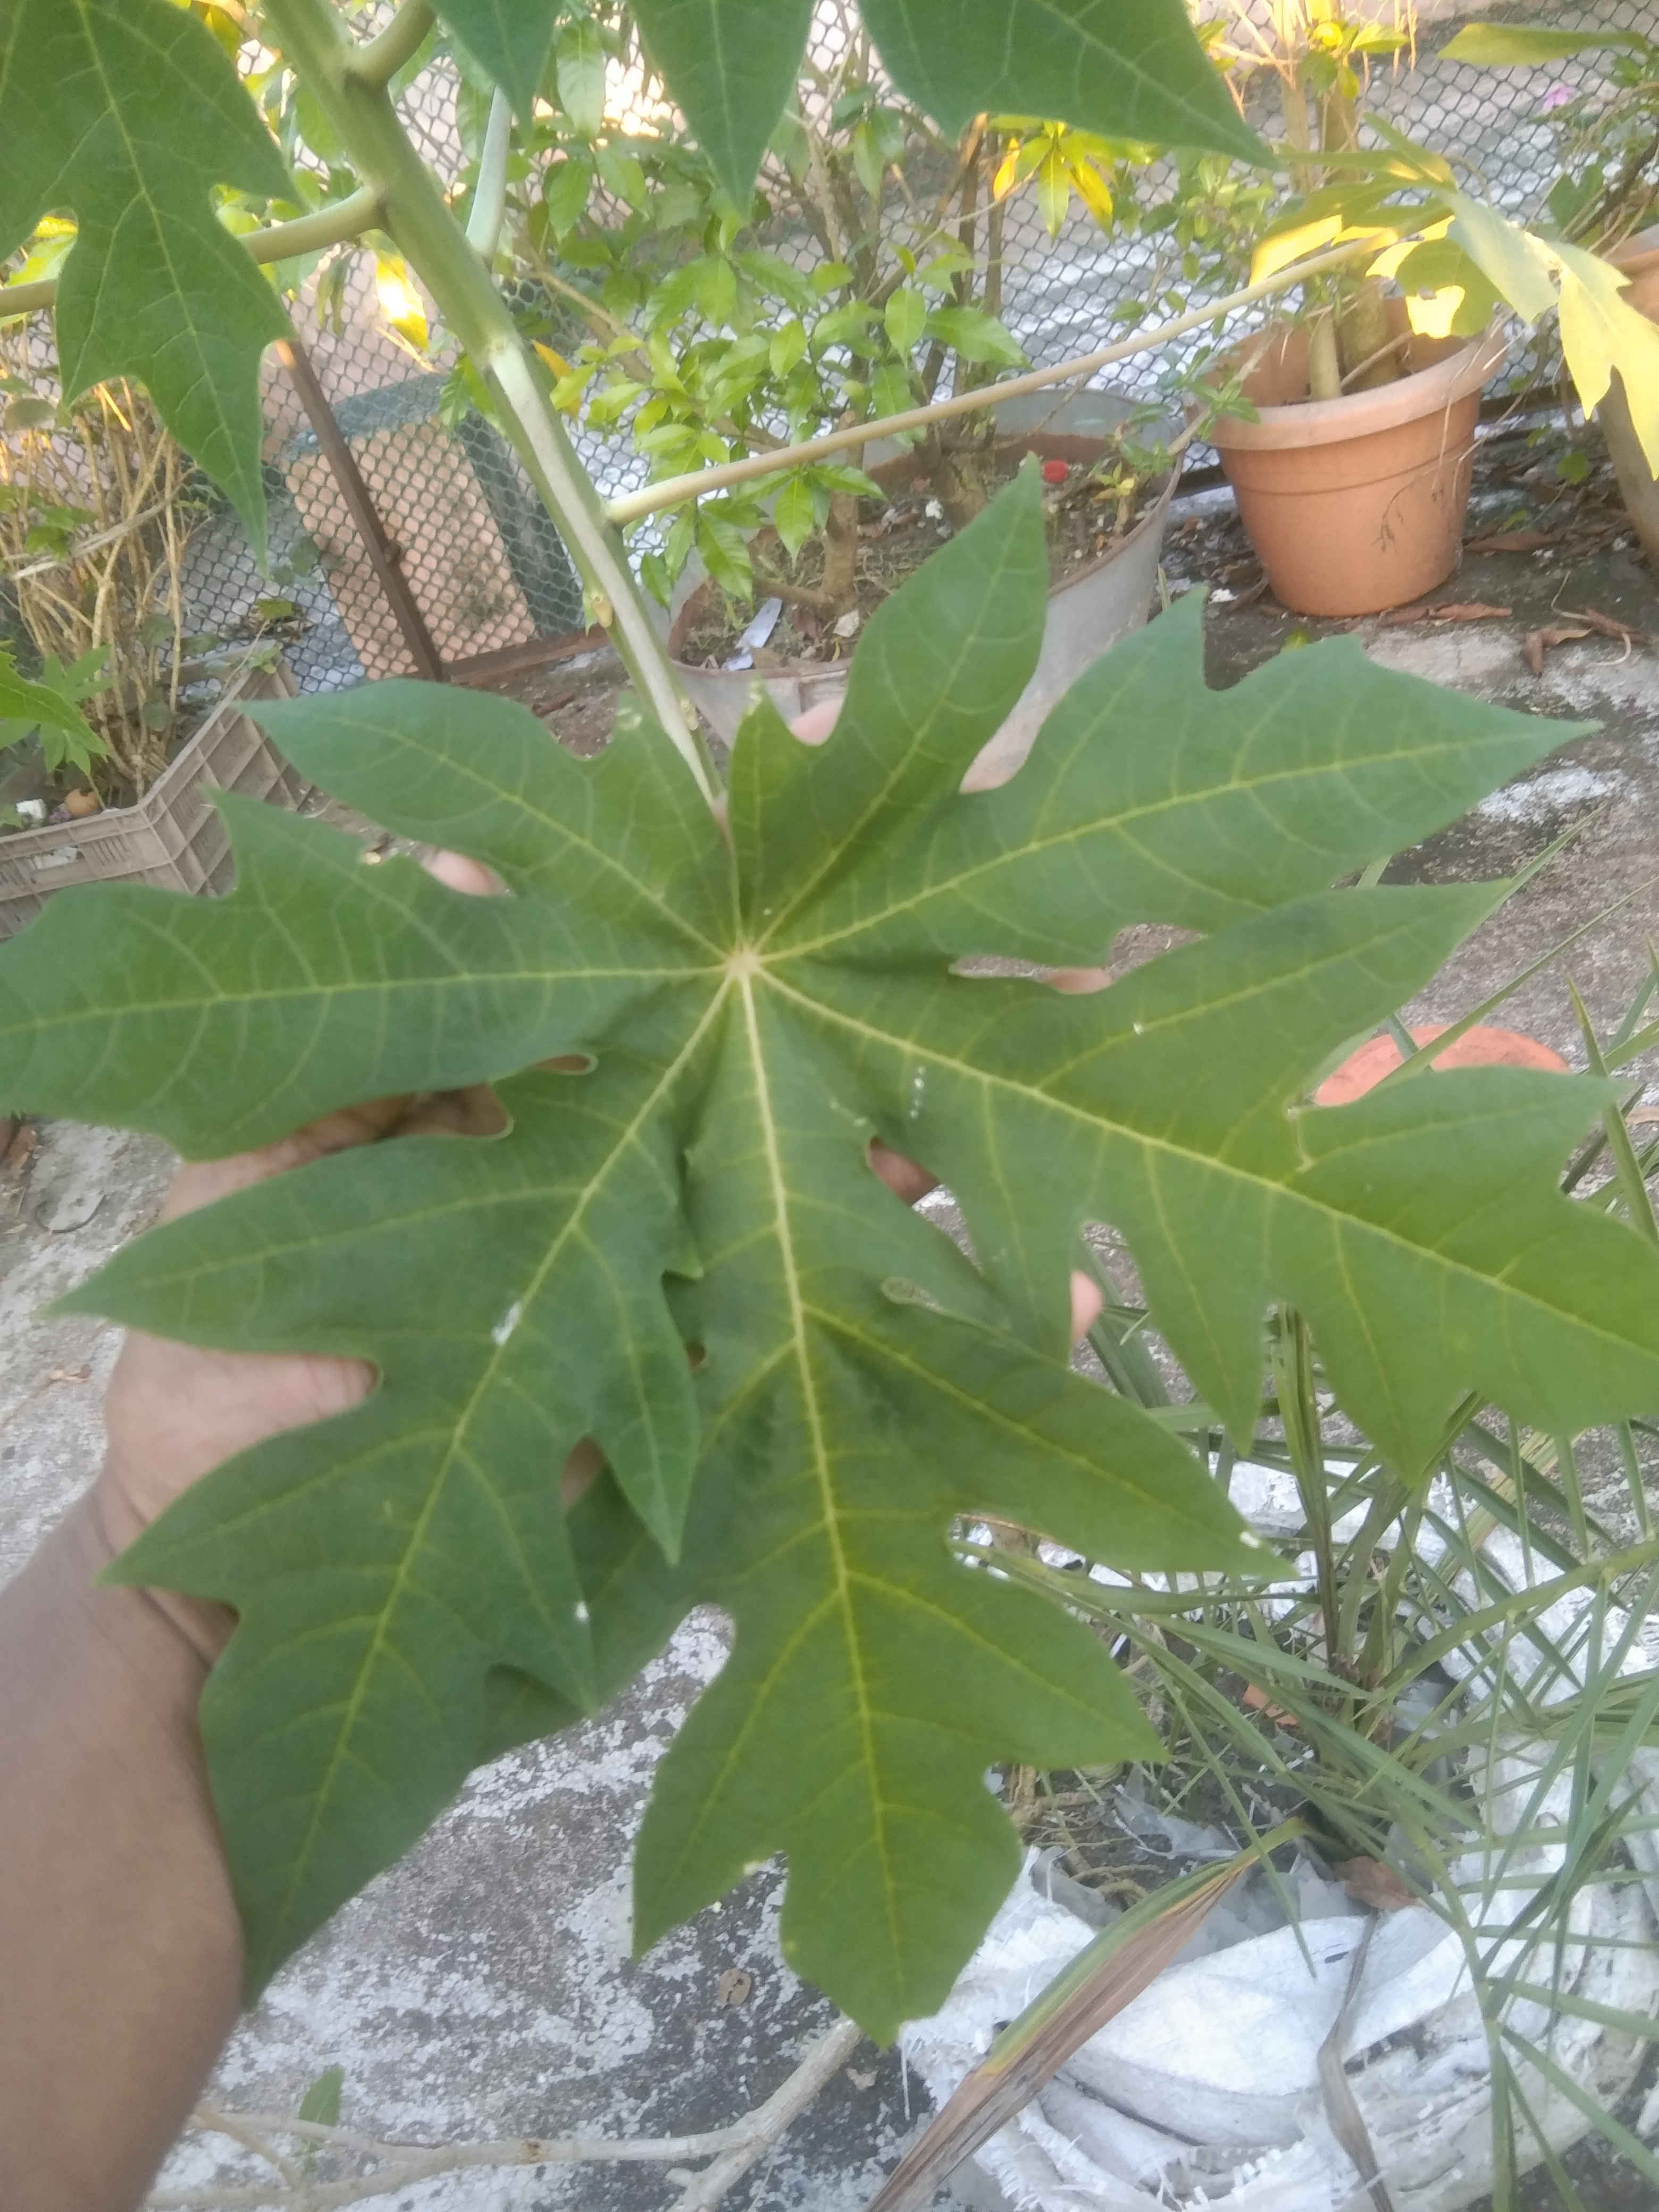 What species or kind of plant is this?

papaya
